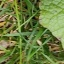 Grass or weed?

structured weed
